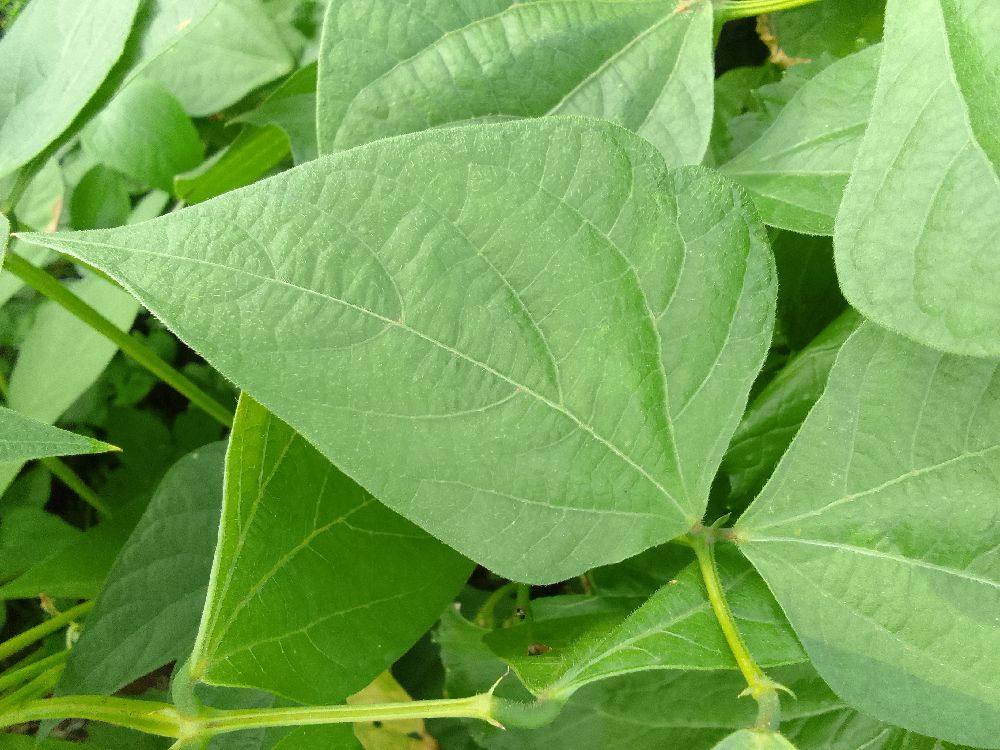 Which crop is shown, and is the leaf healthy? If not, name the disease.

common bean, healthy
